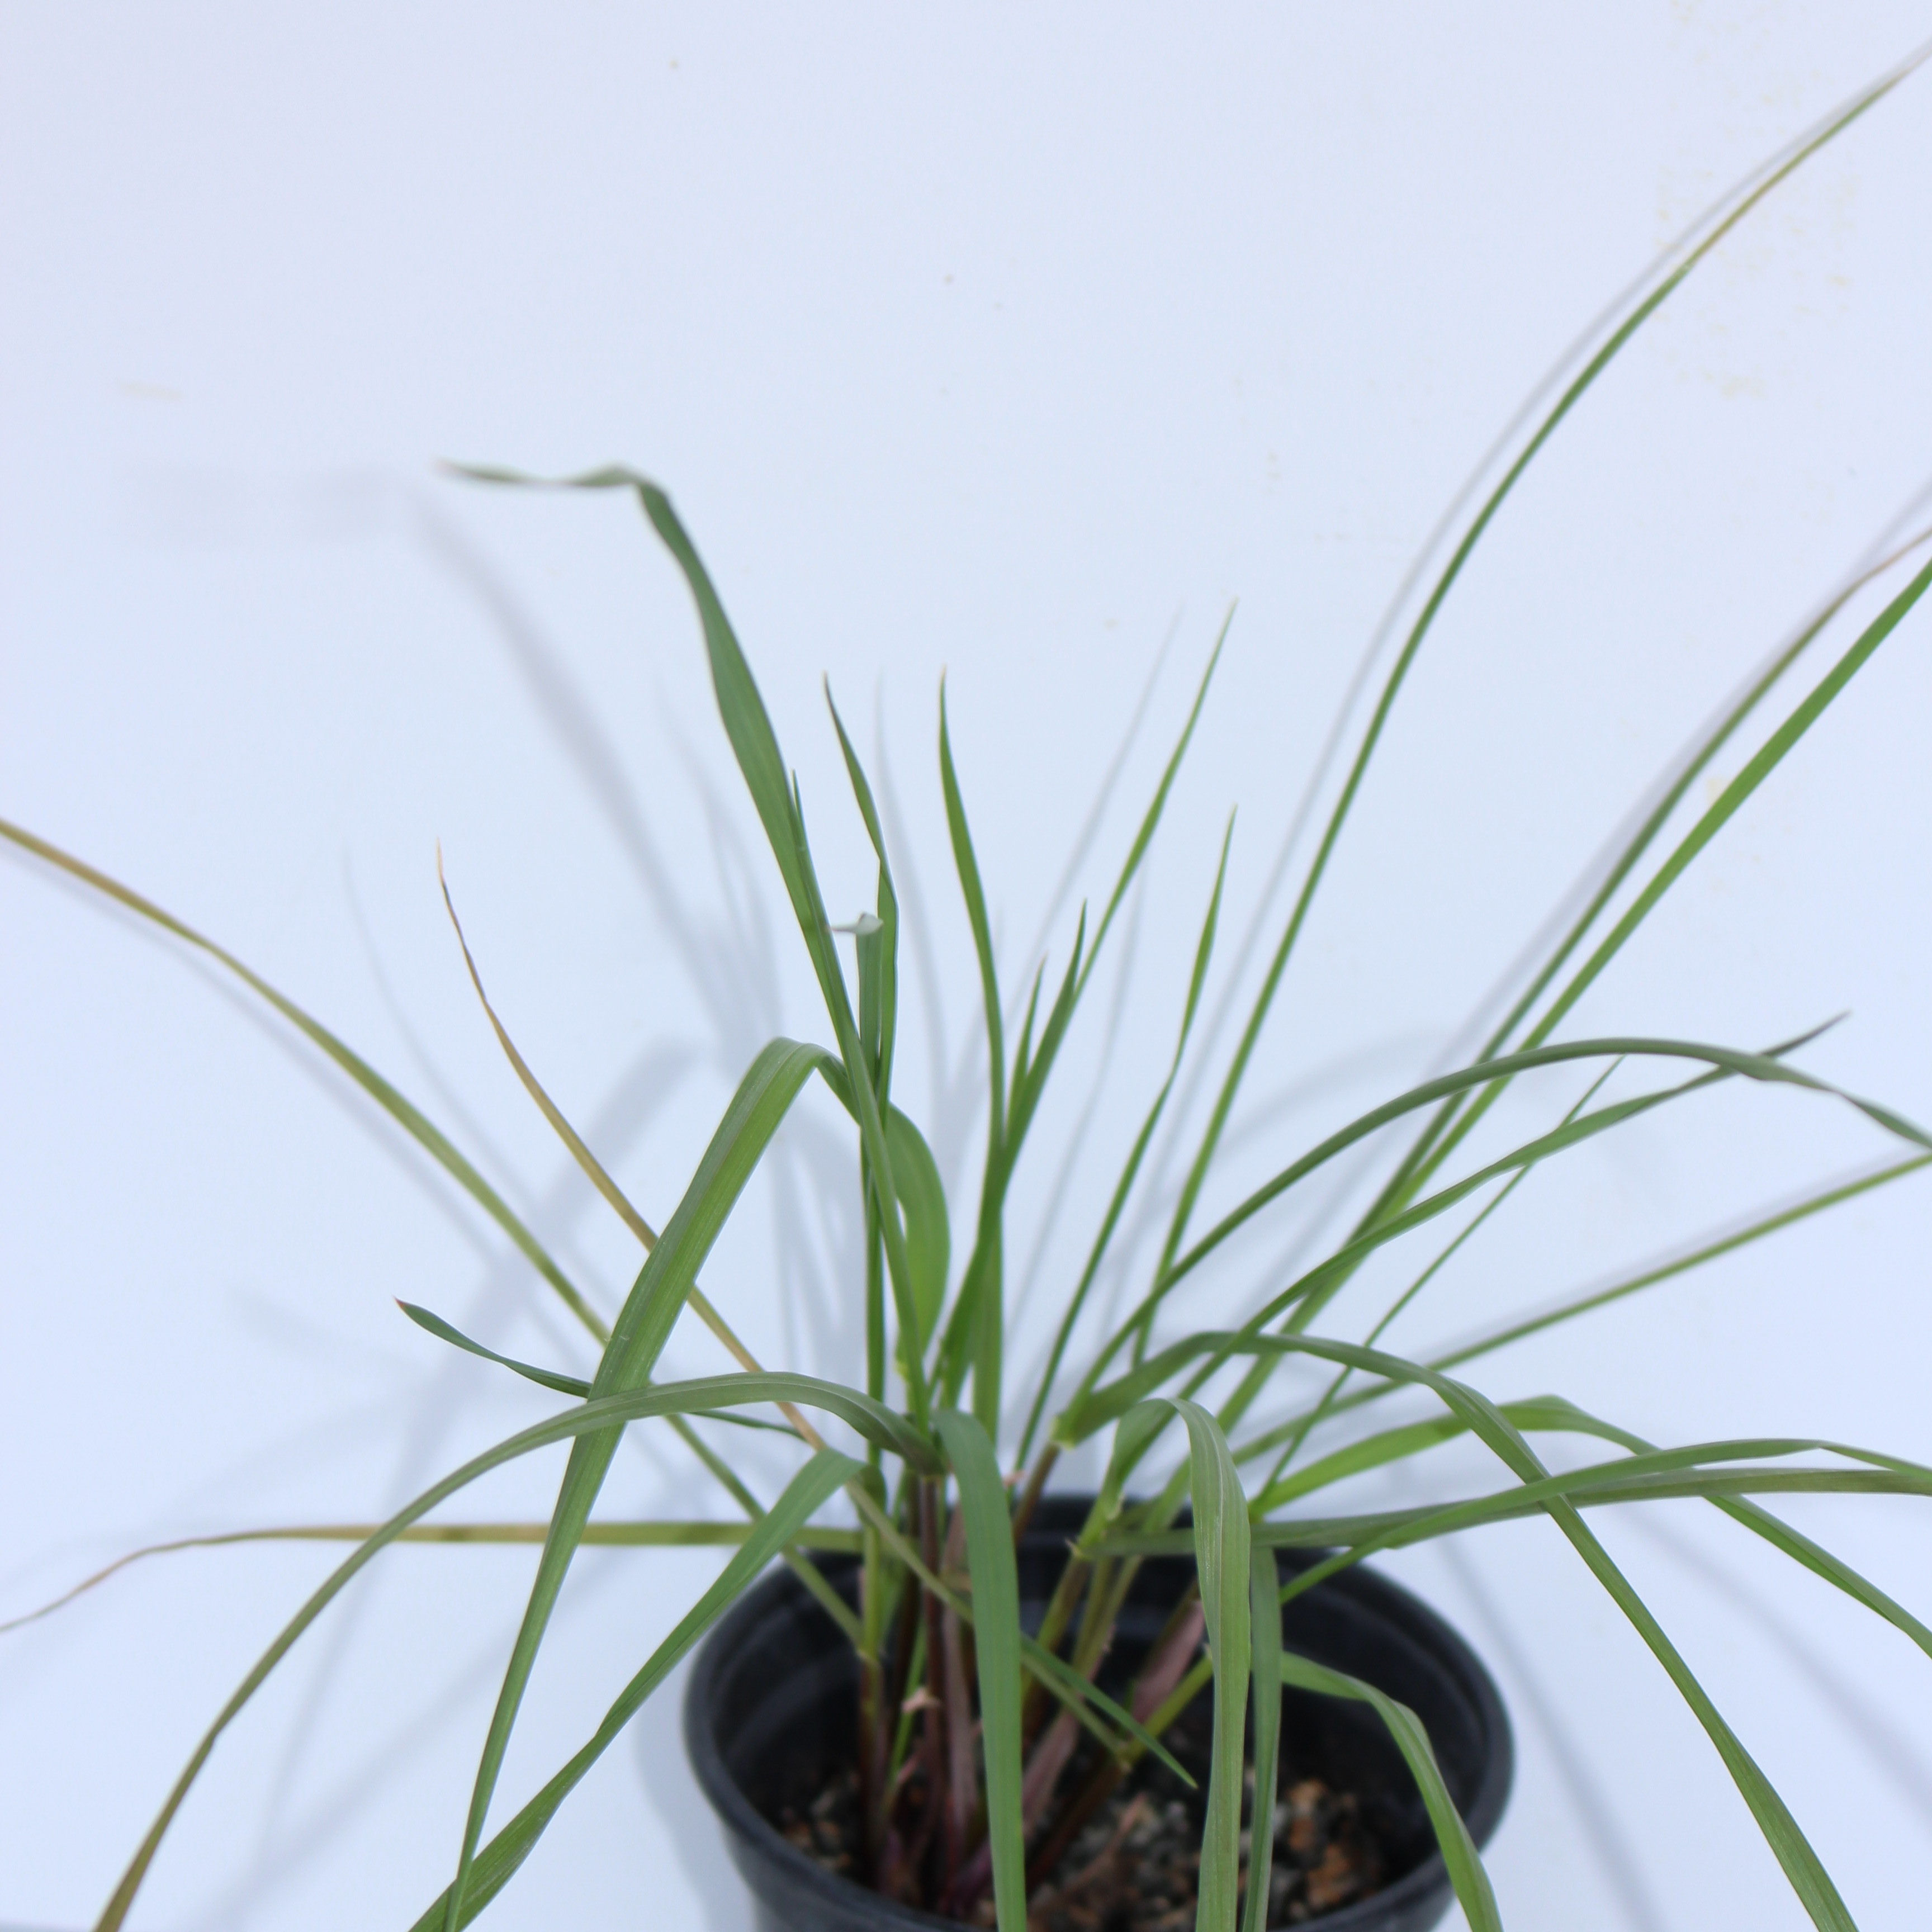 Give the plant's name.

Lolium multiflorum
